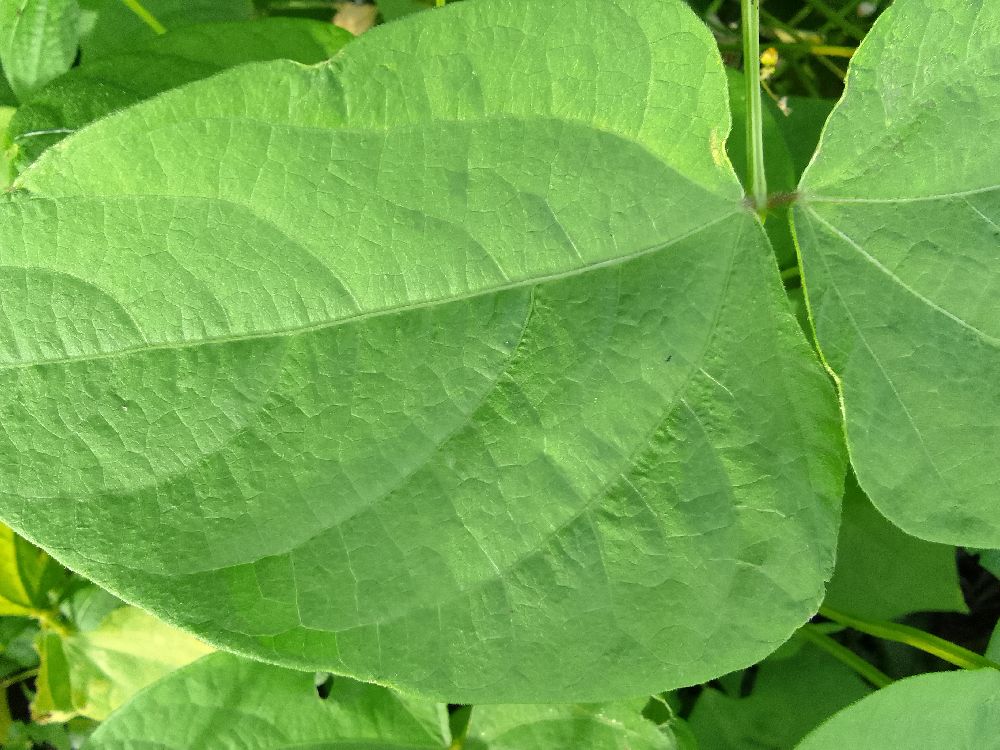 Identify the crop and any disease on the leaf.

common bean, healthy
